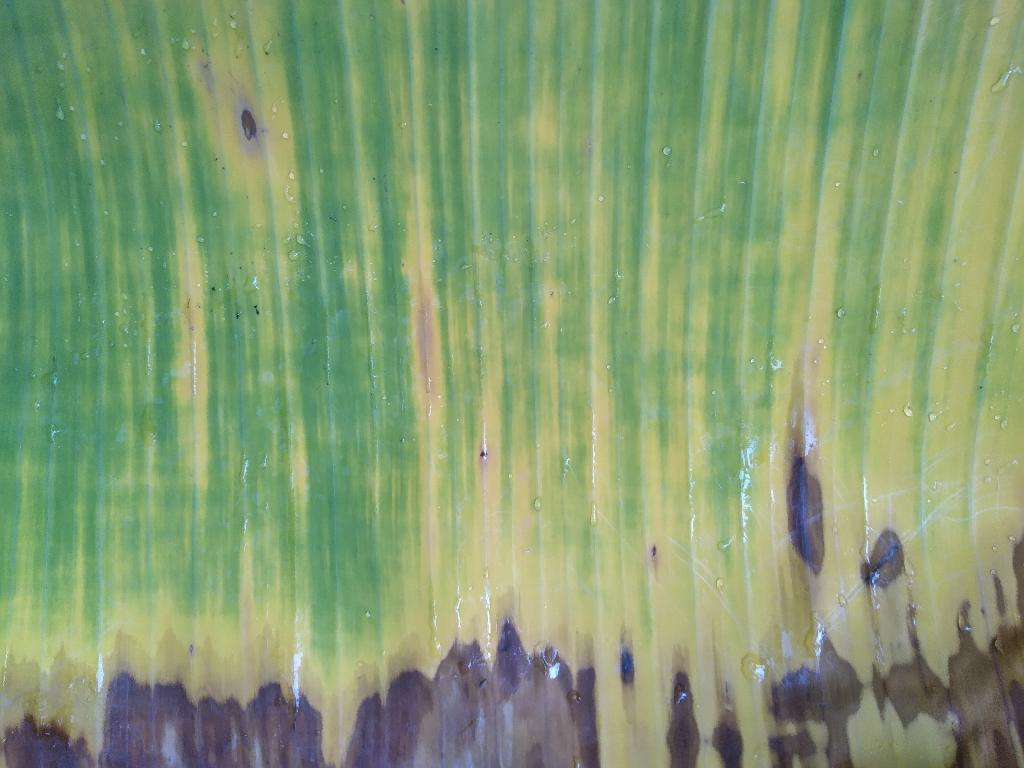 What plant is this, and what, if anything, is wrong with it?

banana, fusarium wilt race 1
